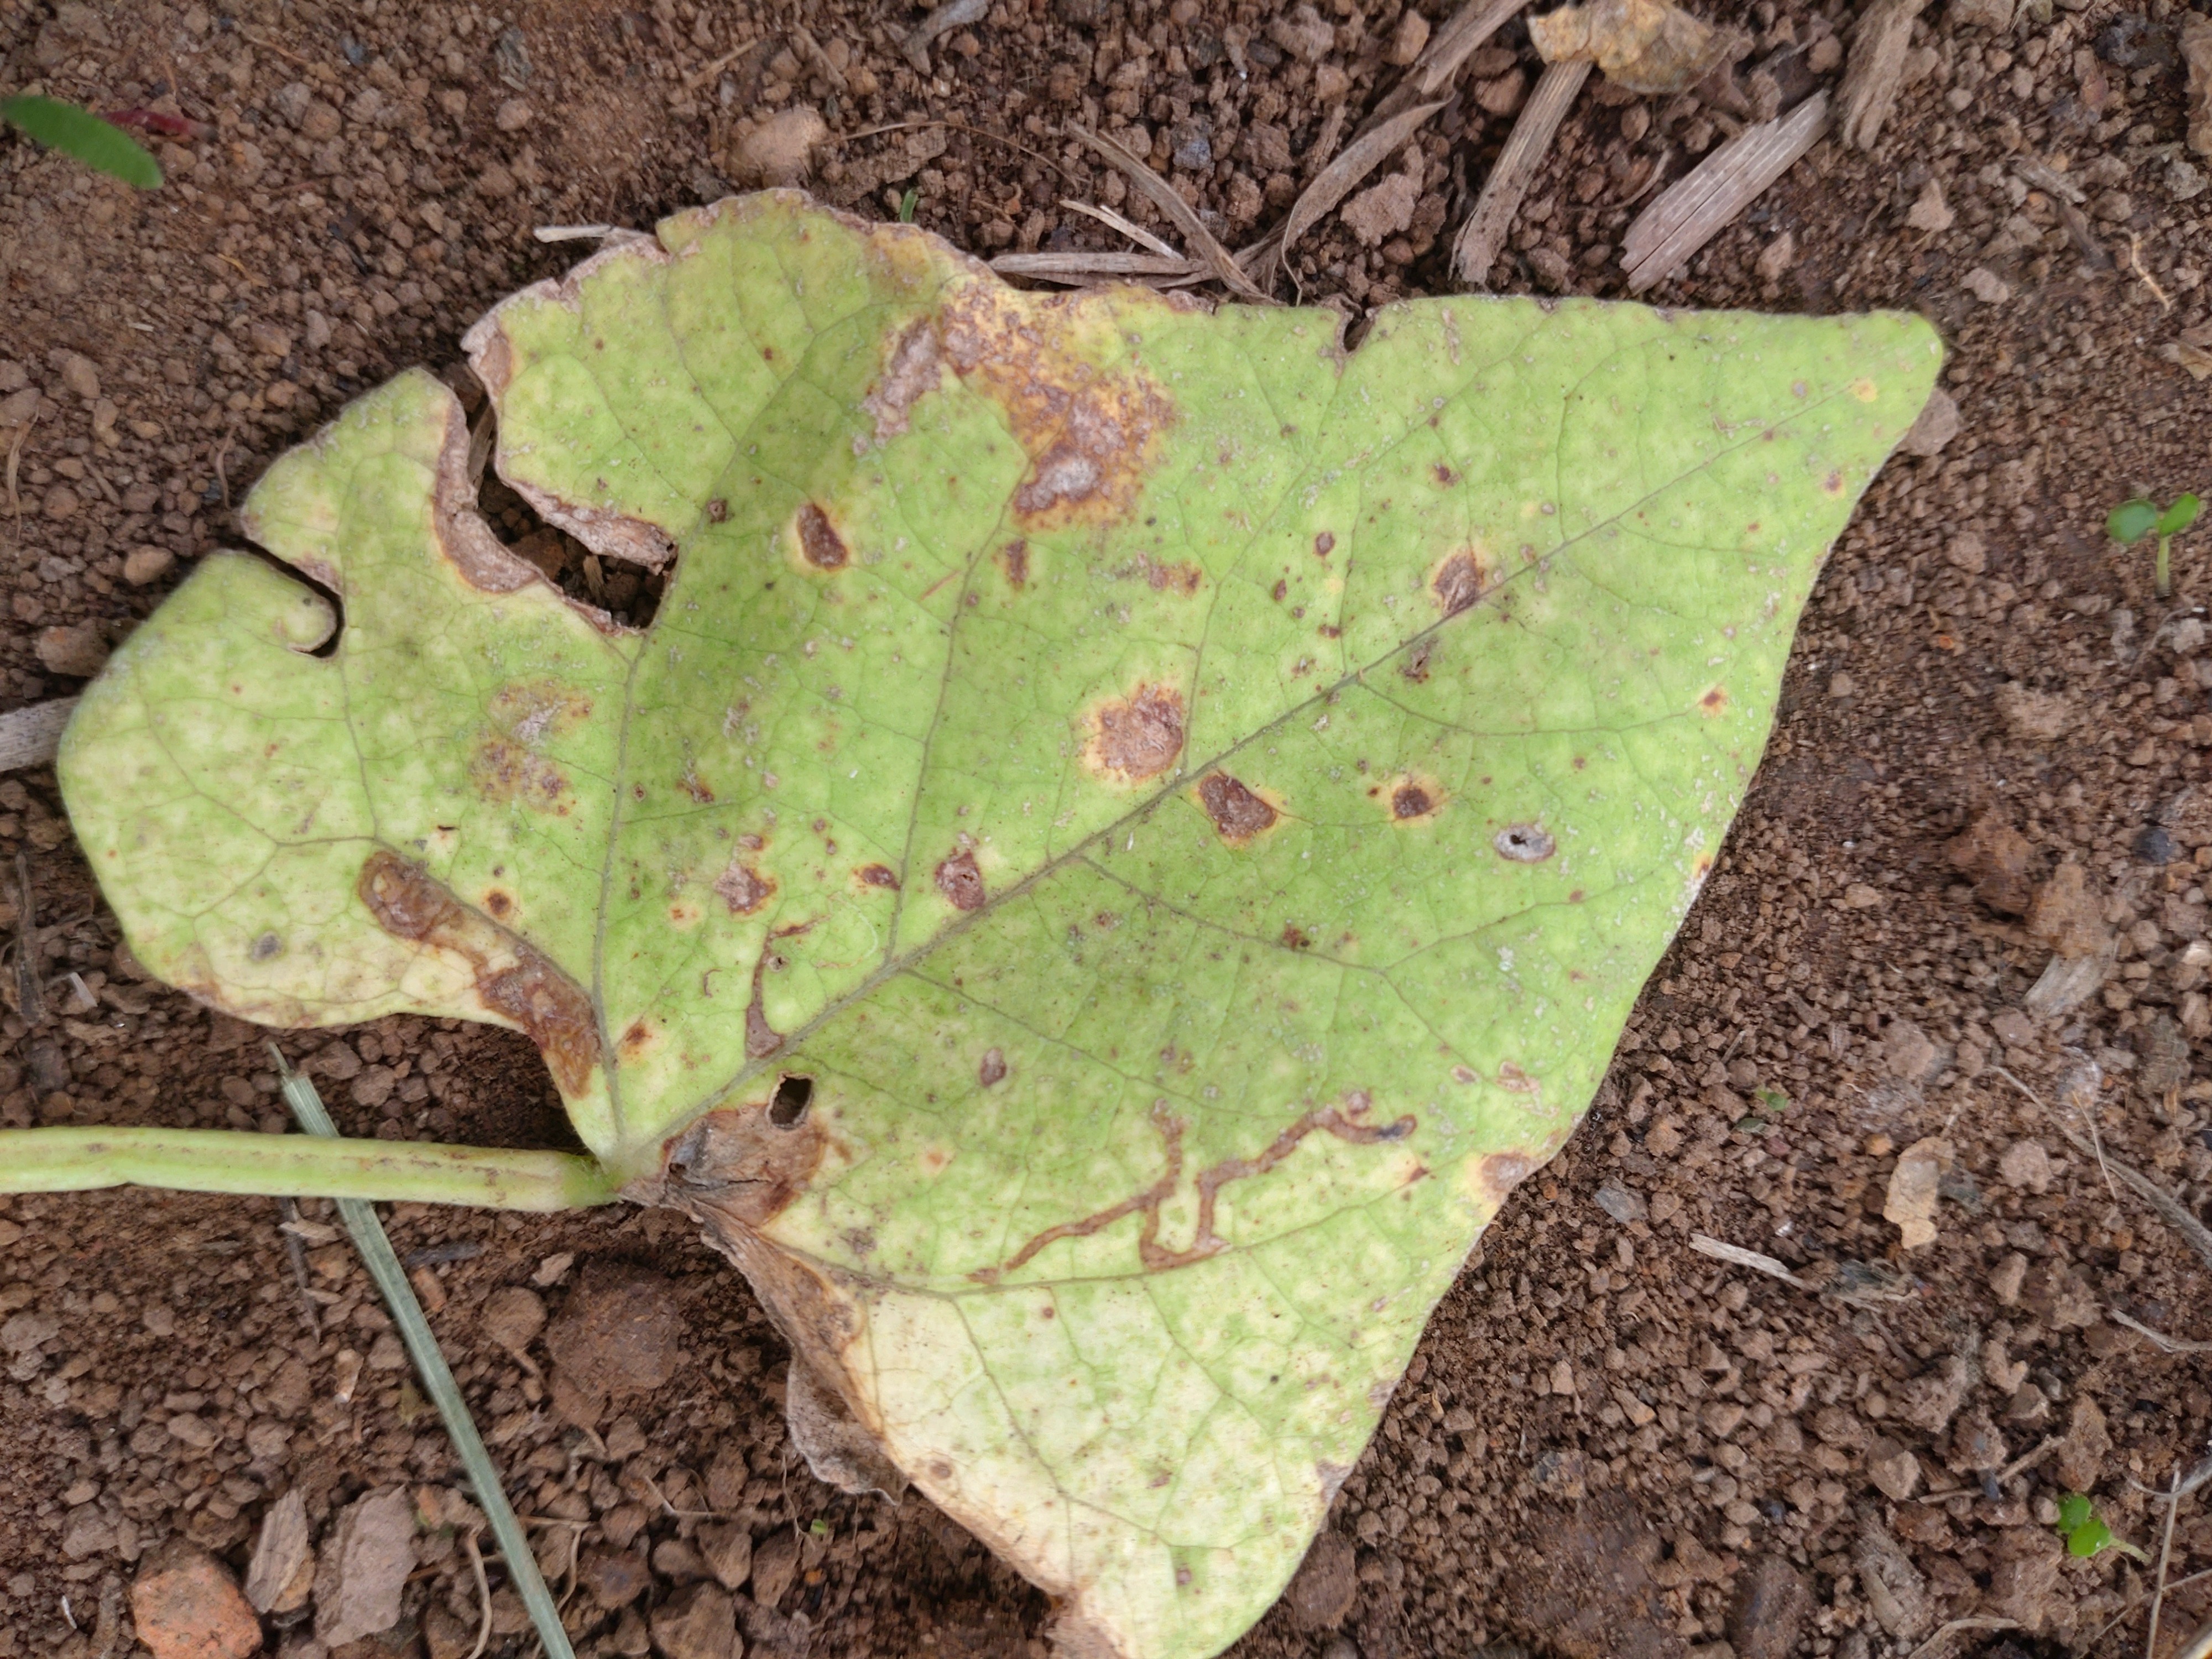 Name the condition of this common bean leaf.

rust
